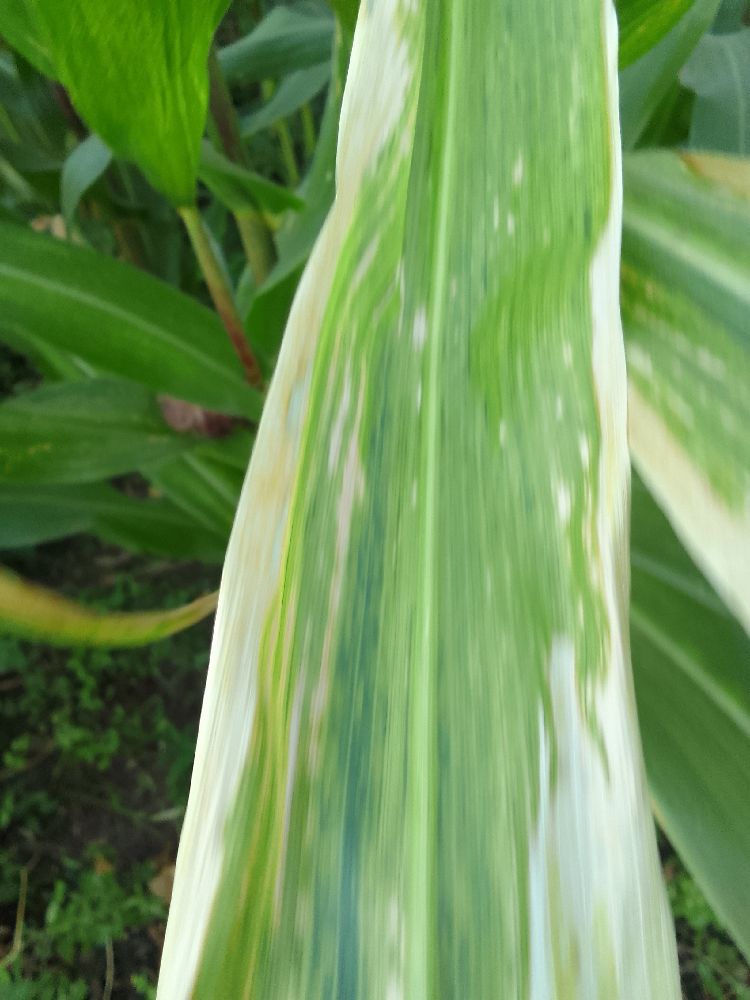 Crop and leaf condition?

maize, maize lethal necrosis
